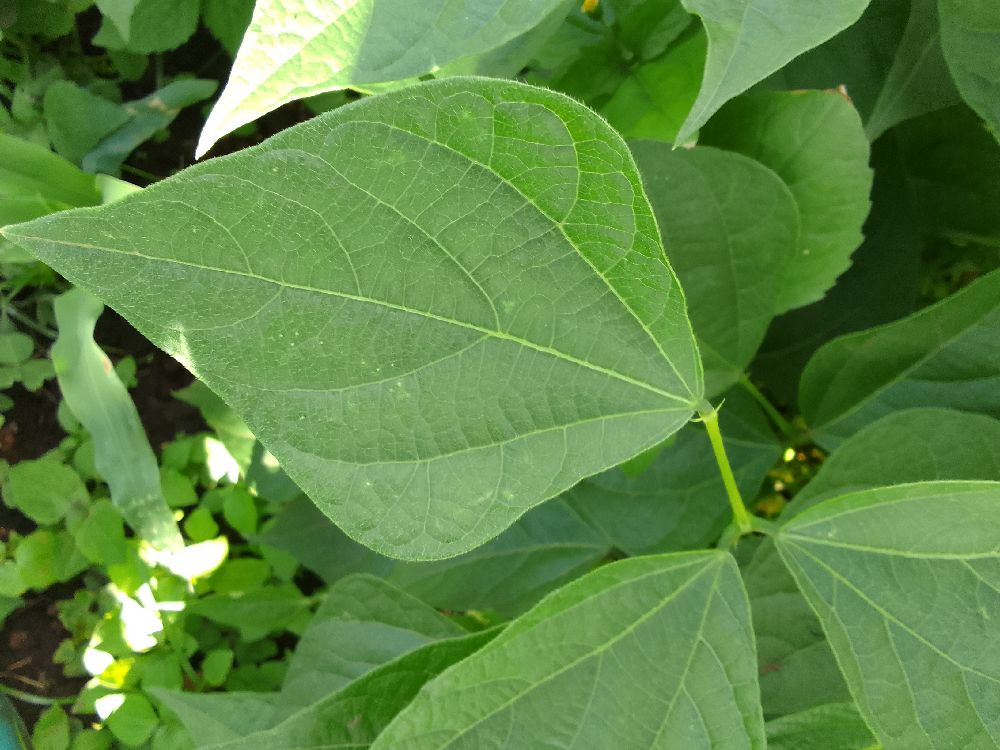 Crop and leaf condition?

common bean, healthy
